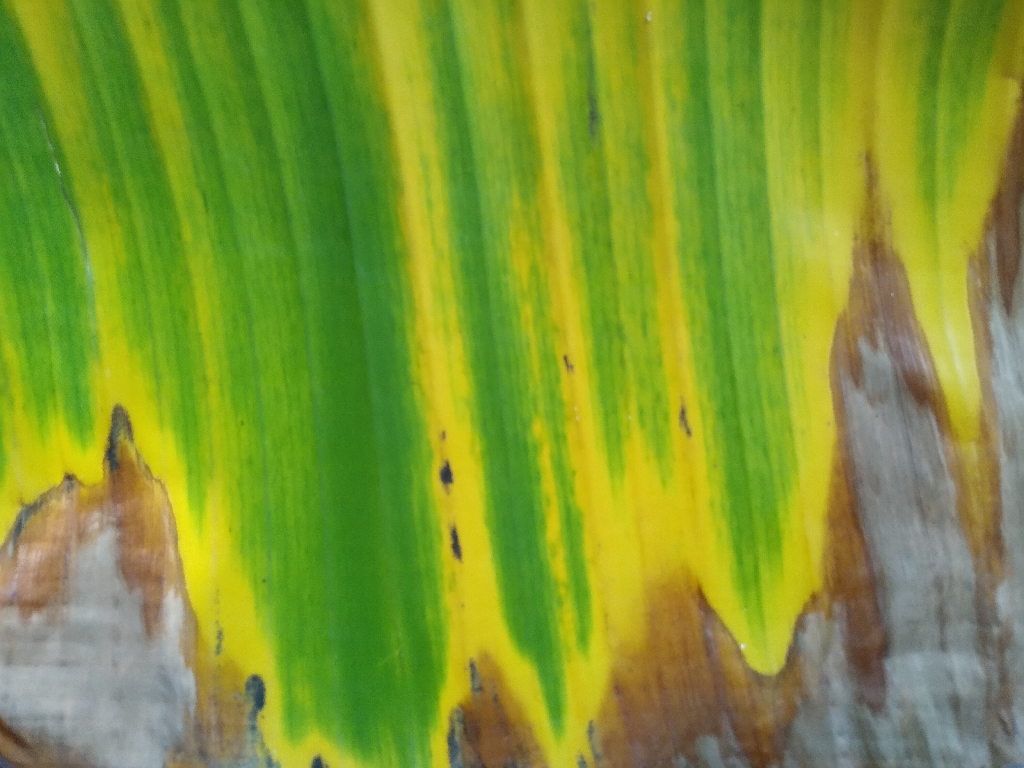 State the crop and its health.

banana, fusarium wilt race 1
